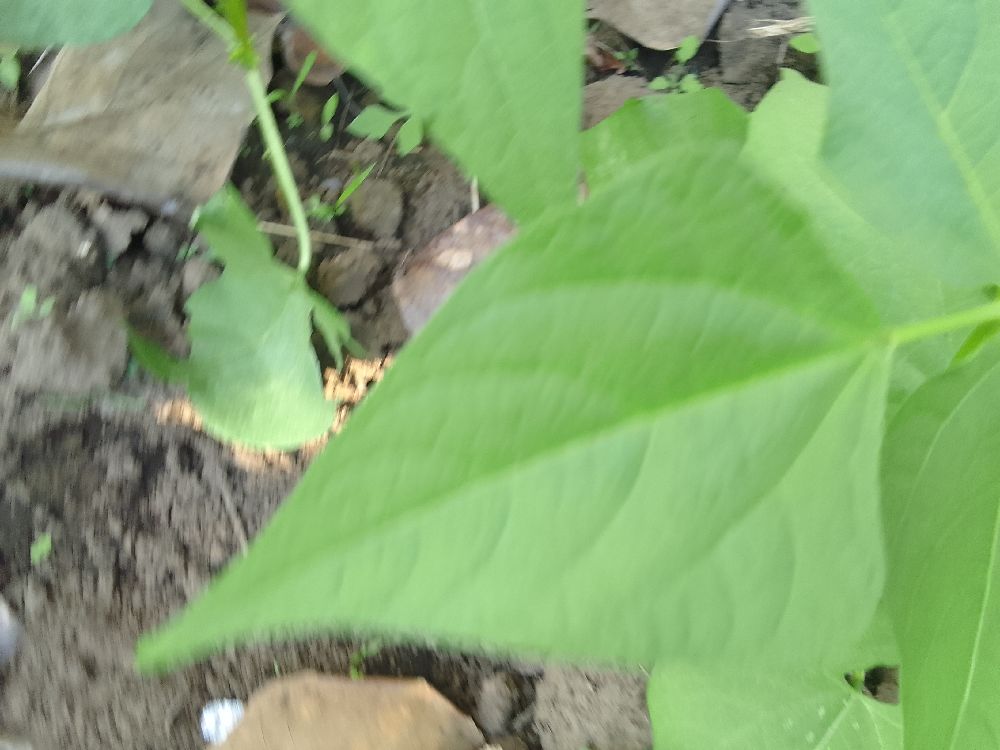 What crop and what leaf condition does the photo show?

common bean, healthy
